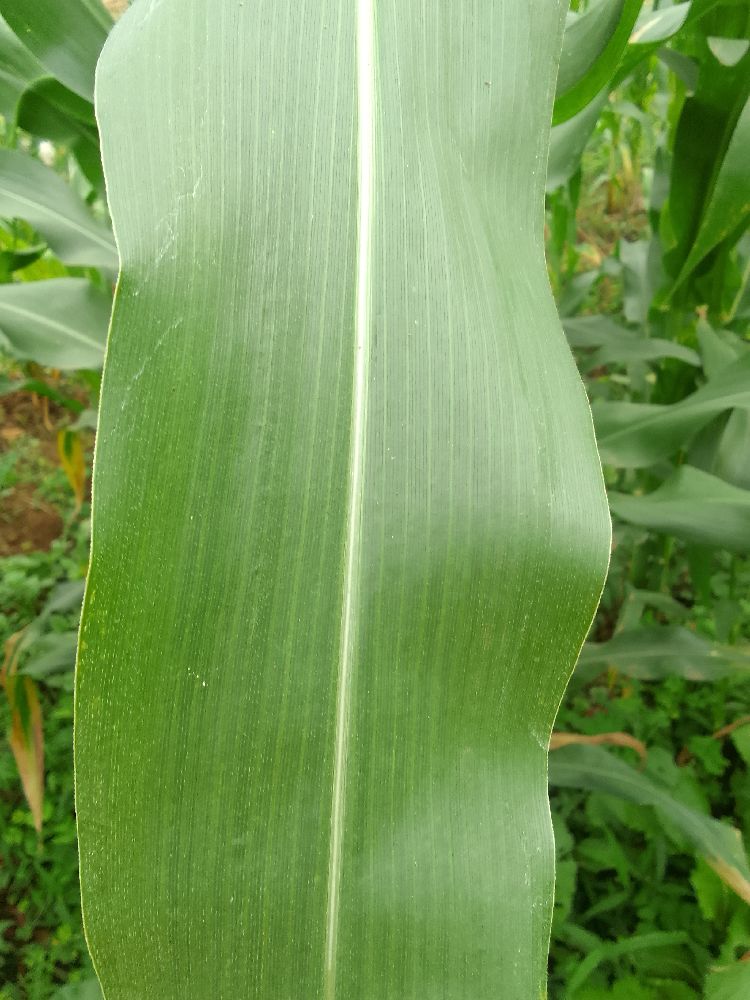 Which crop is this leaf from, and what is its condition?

maize, healthy
